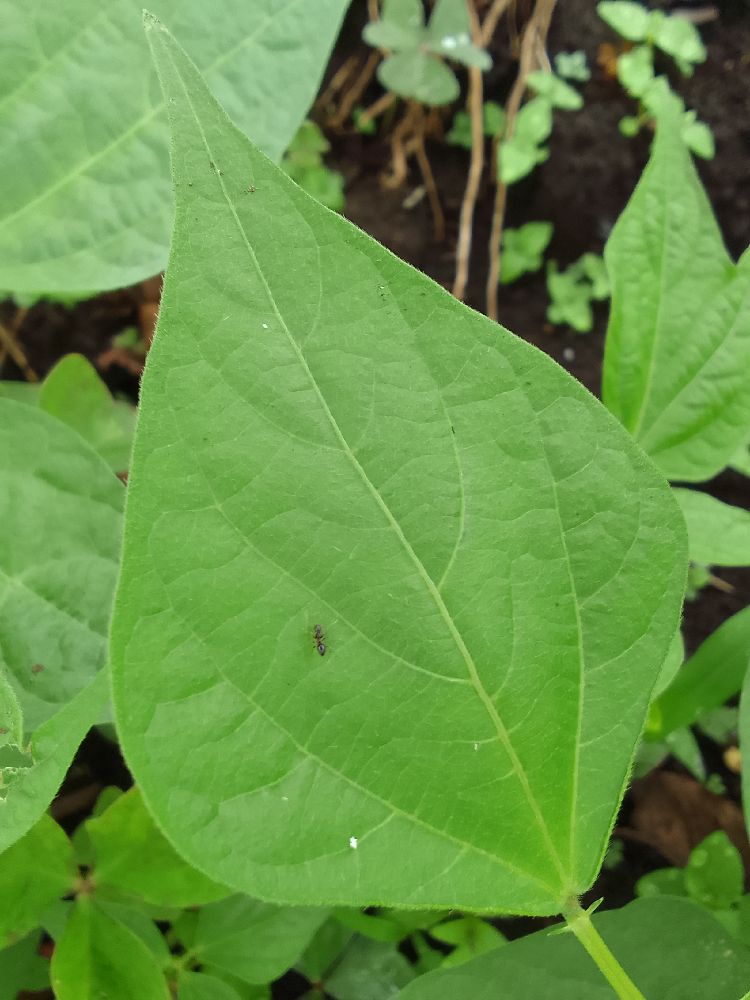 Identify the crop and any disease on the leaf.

common bean, healthy
